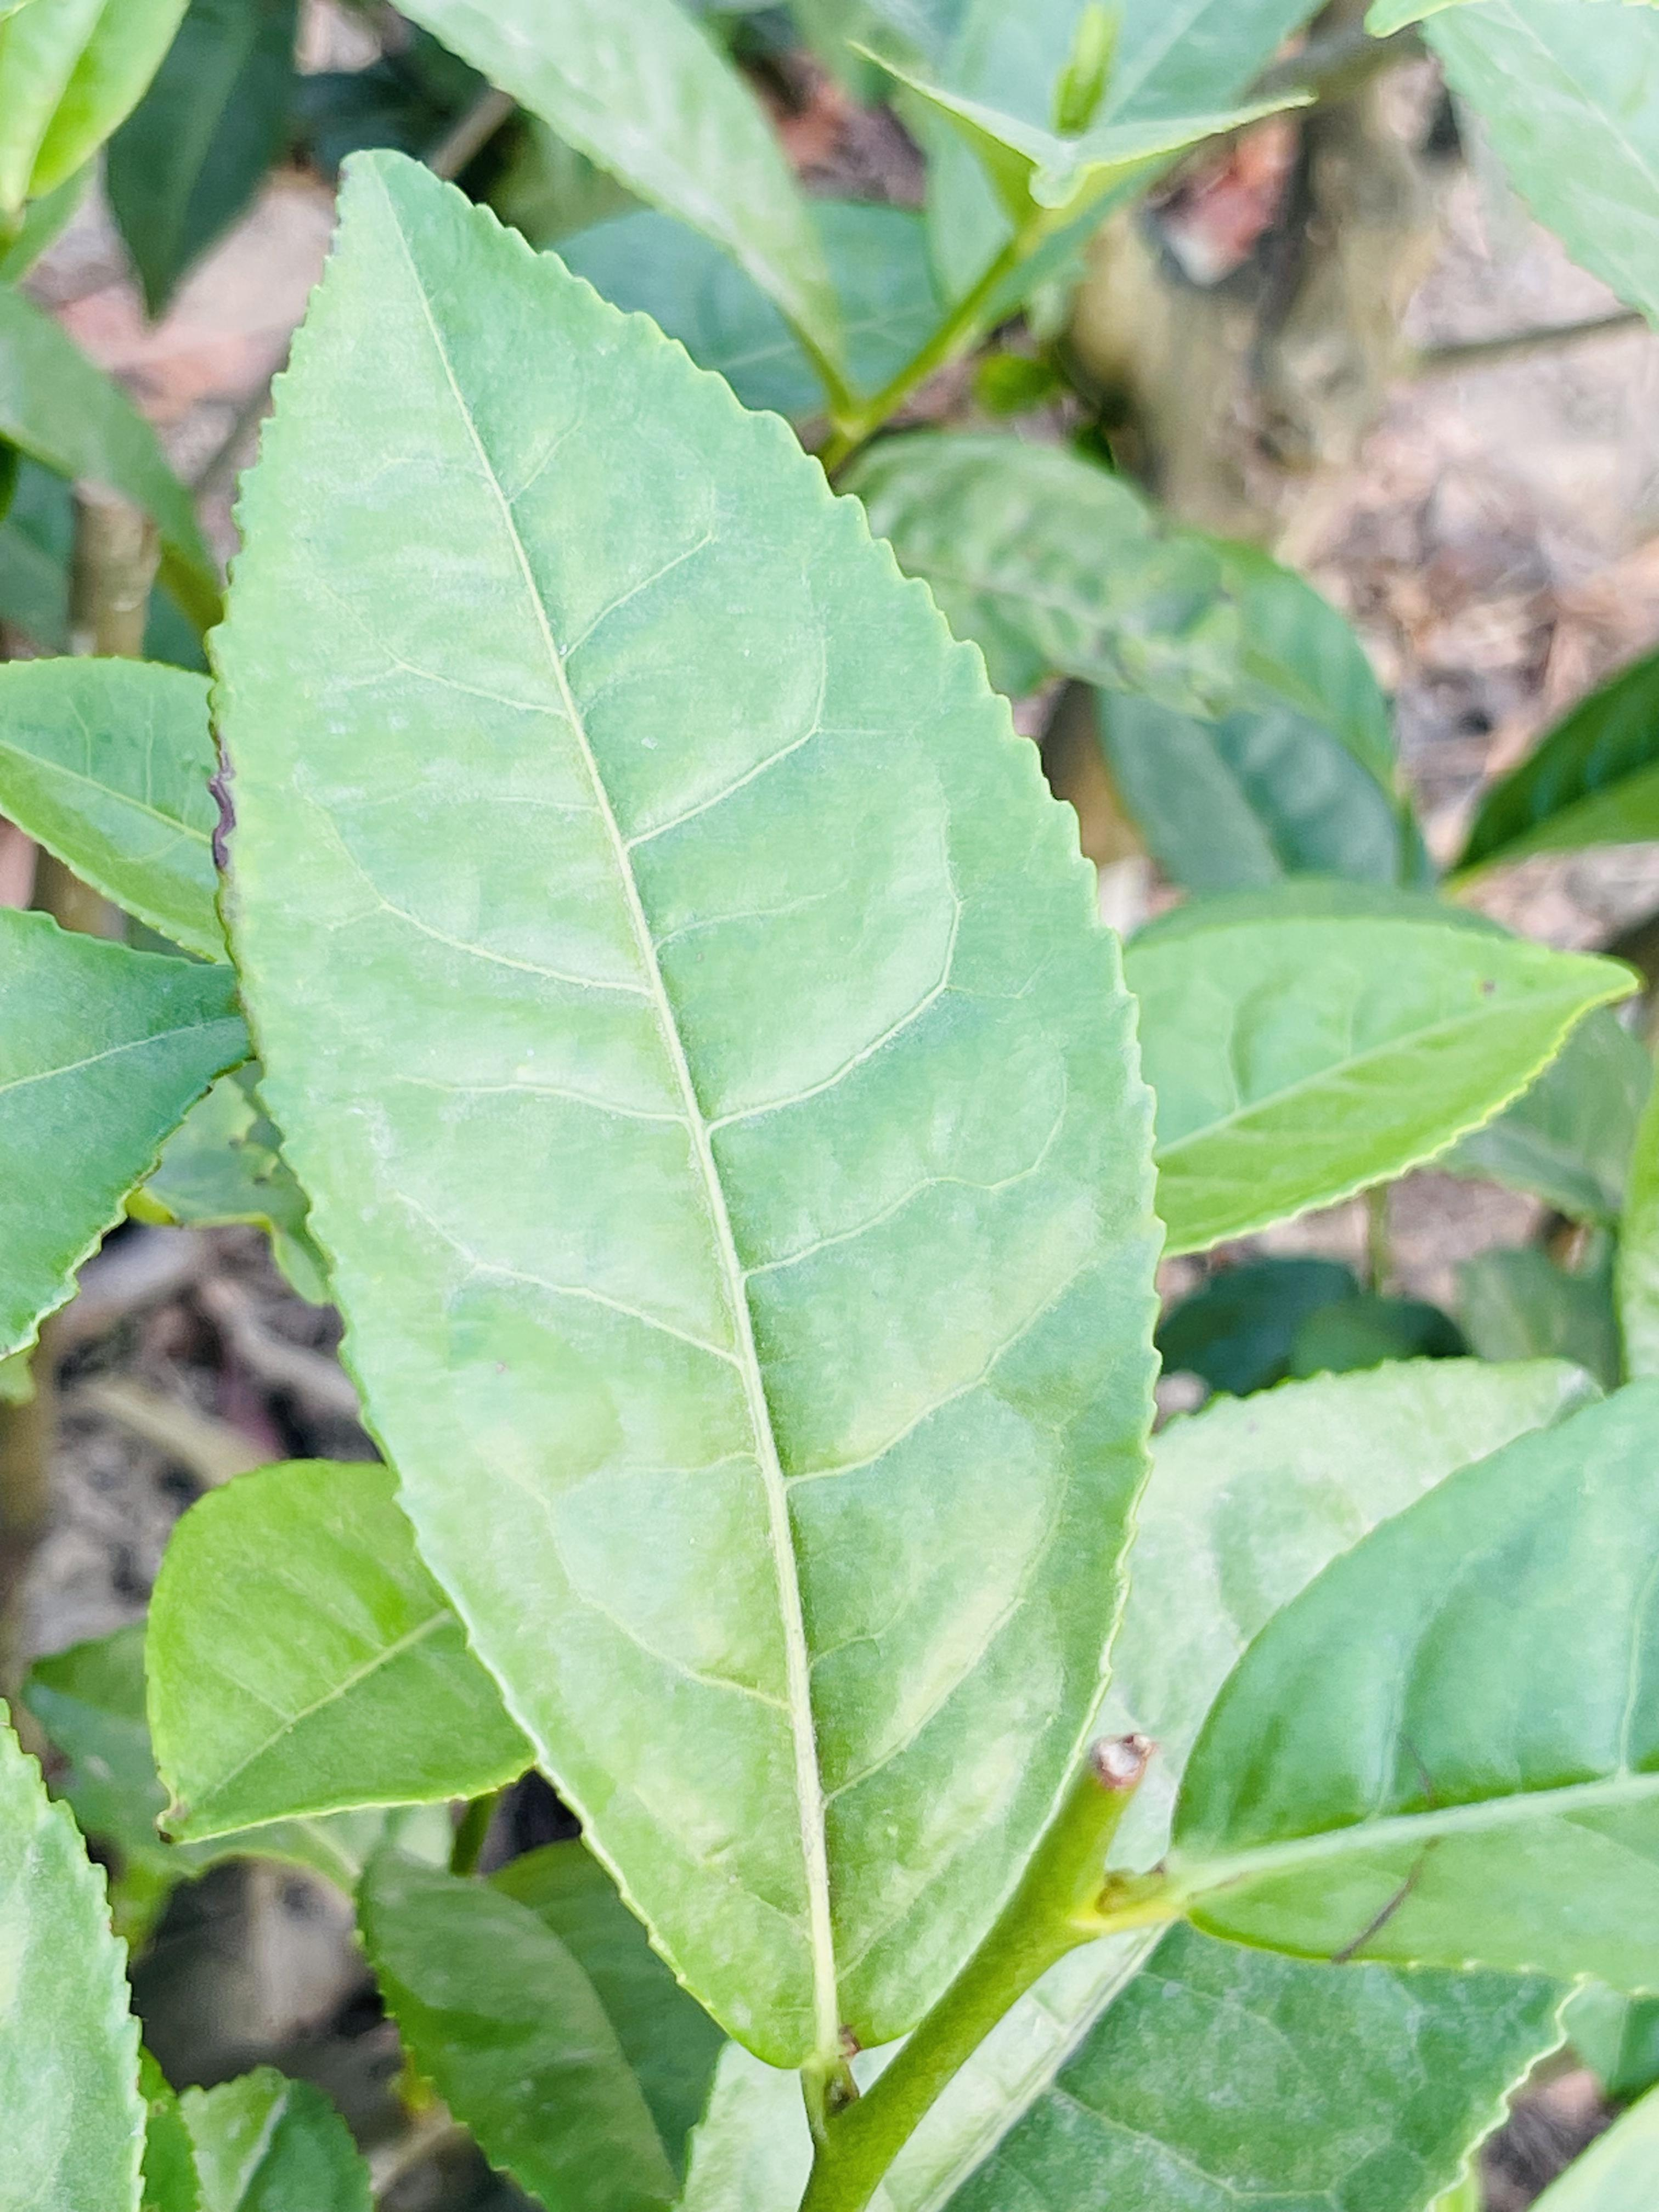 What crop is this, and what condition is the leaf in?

tea, healthy leaf
